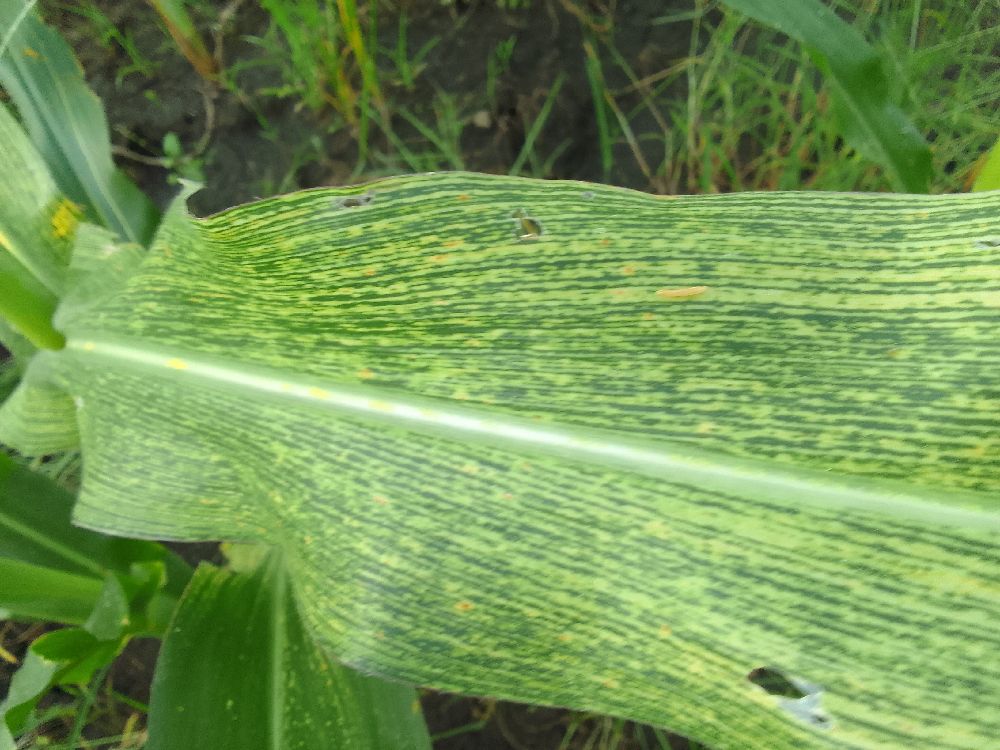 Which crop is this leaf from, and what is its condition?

maize, maize streak virus
